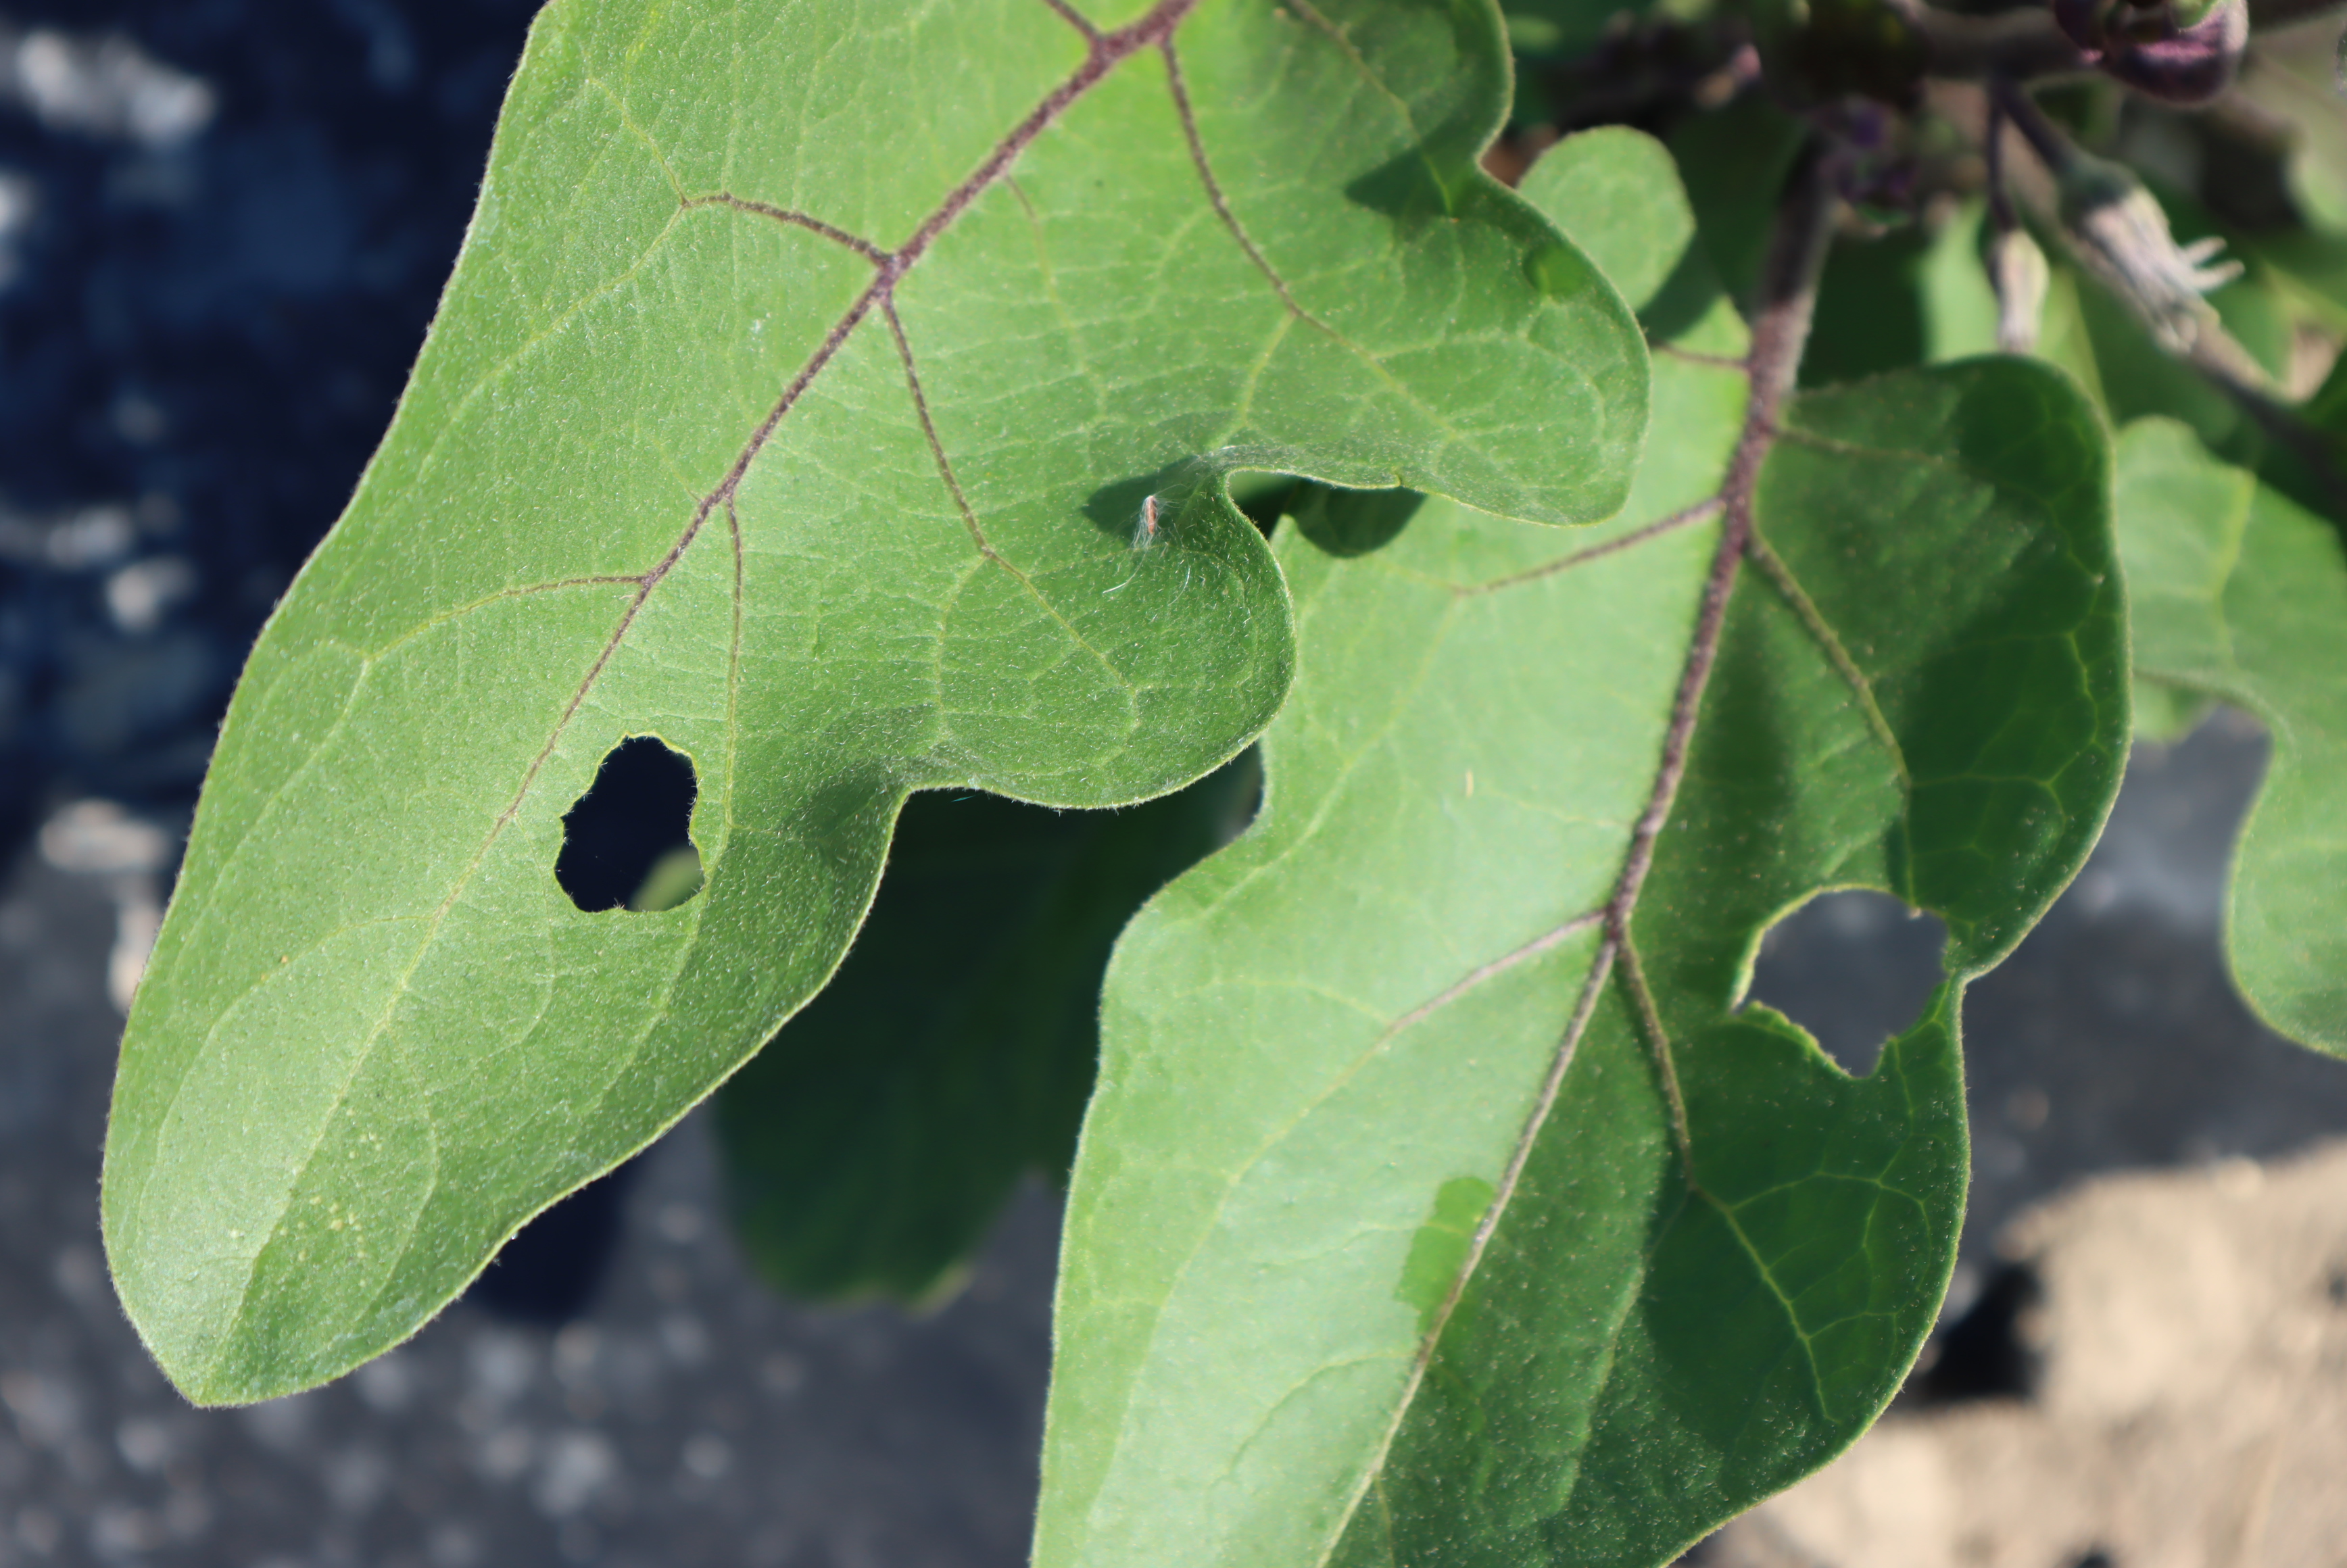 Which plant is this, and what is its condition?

aubergine, colorado potato beetle
